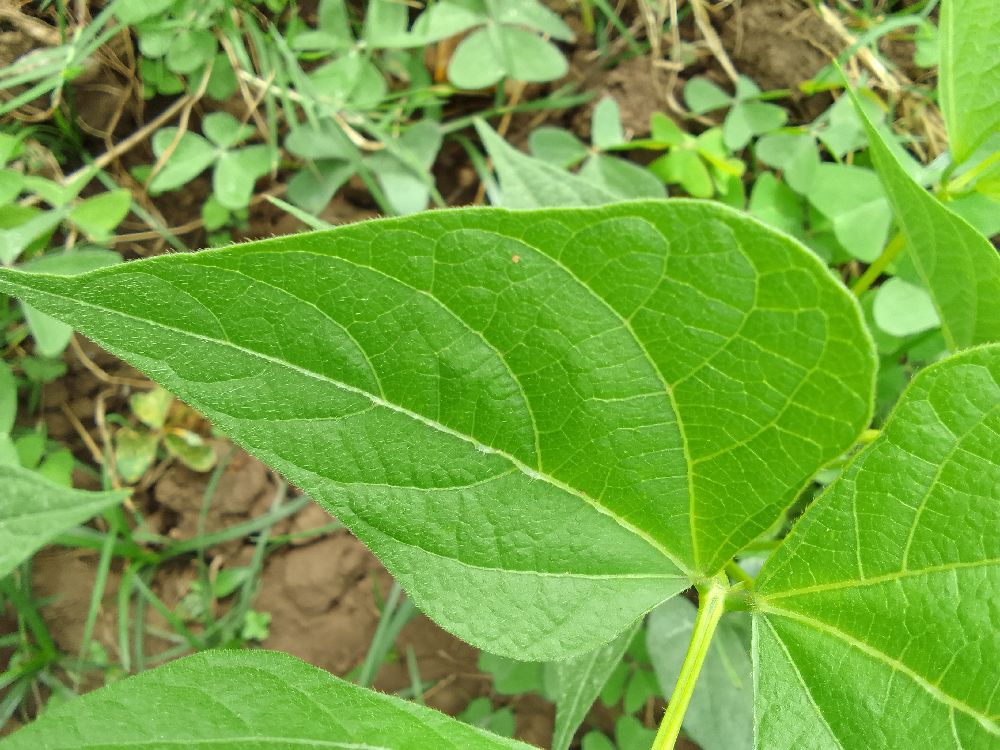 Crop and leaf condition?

common bean, healthy
